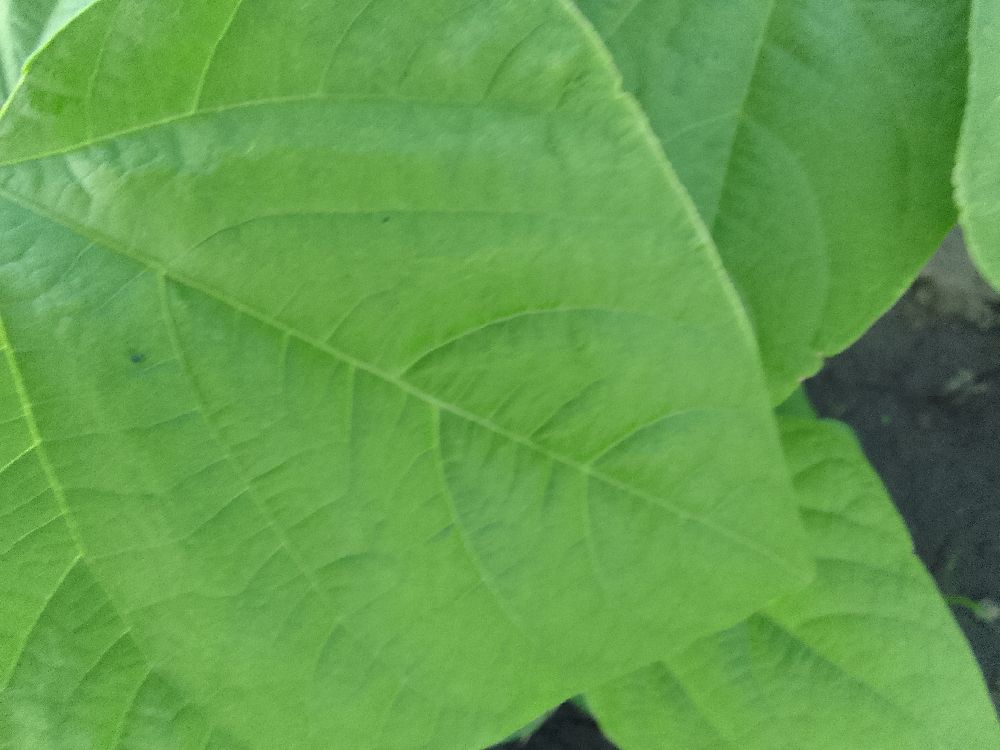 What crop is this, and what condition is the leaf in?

common bean, healthy
